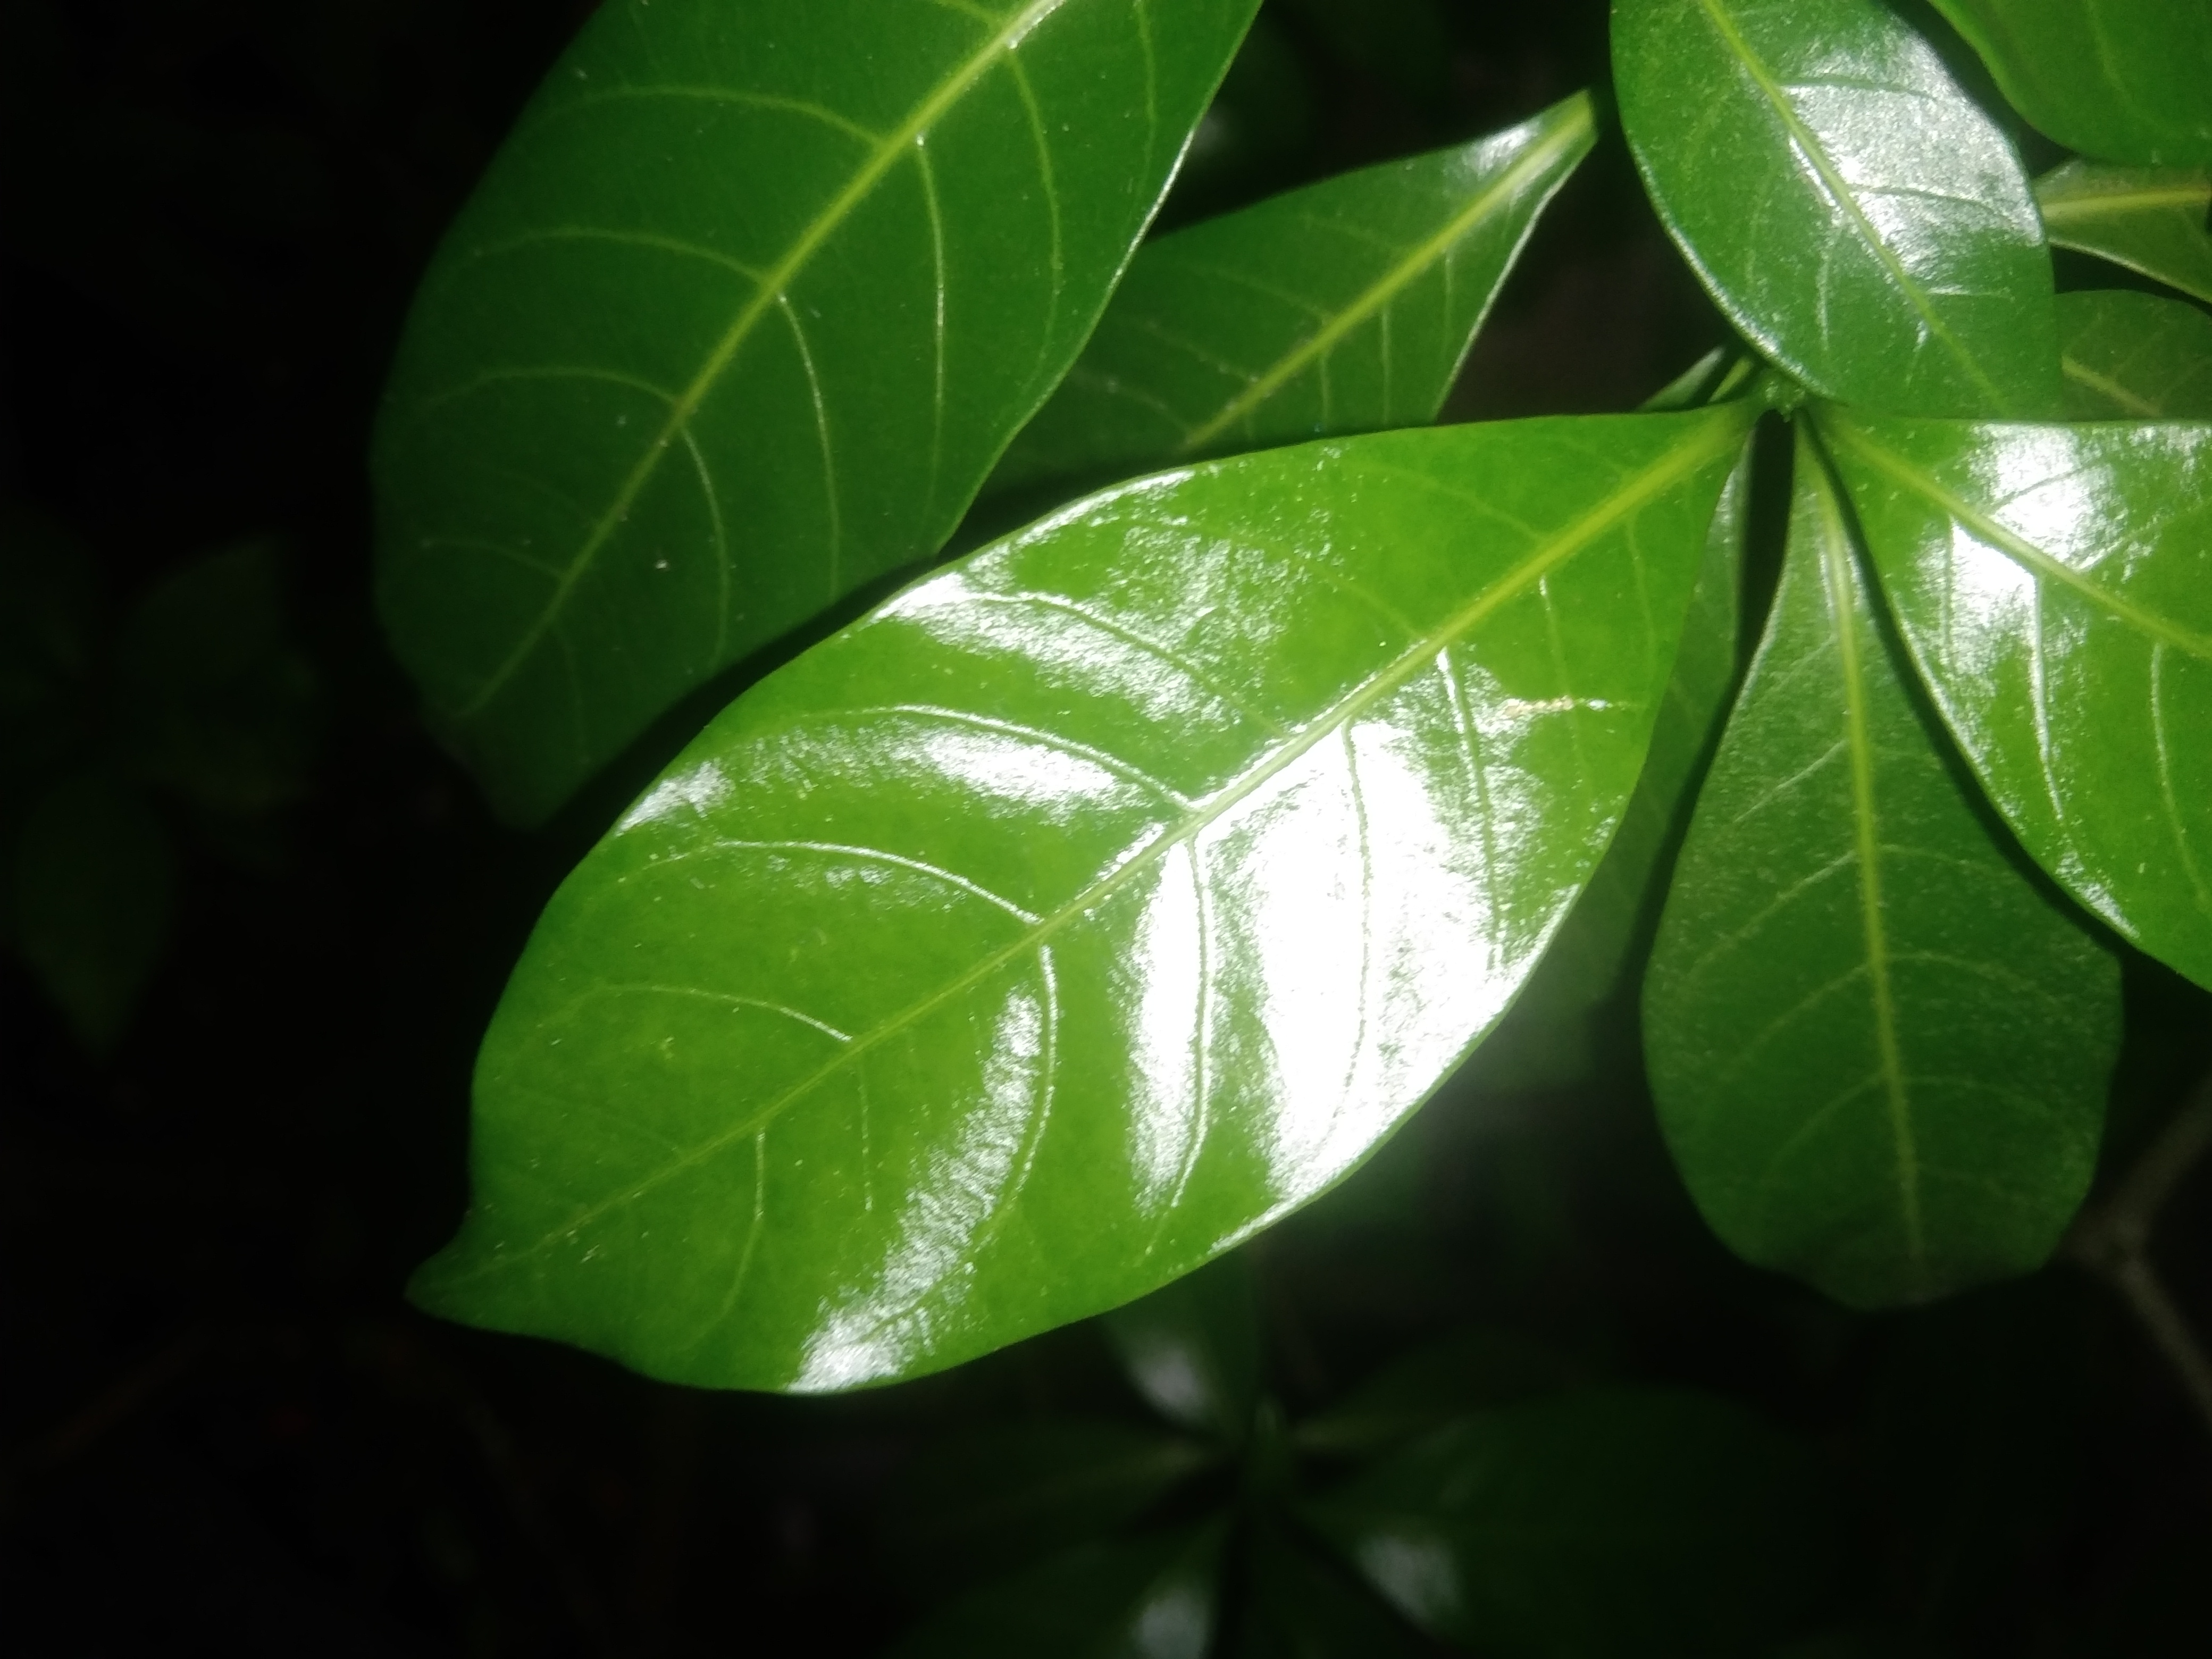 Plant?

togor
